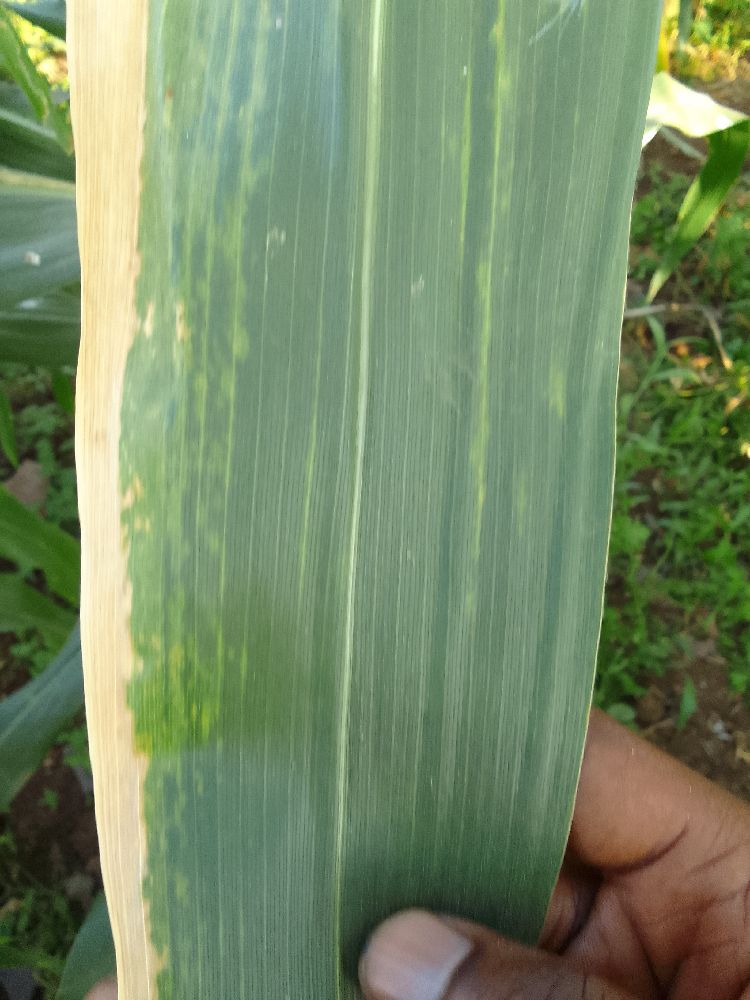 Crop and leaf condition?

maize, maize lethal necrosis
